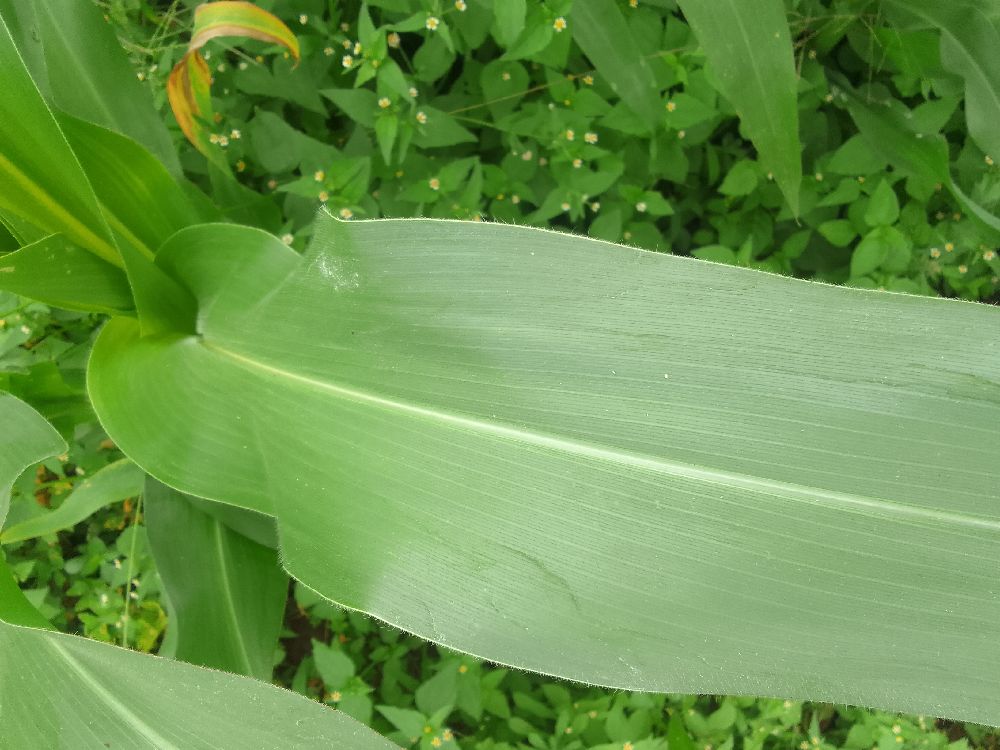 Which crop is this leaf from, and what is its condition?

maize, healthy
